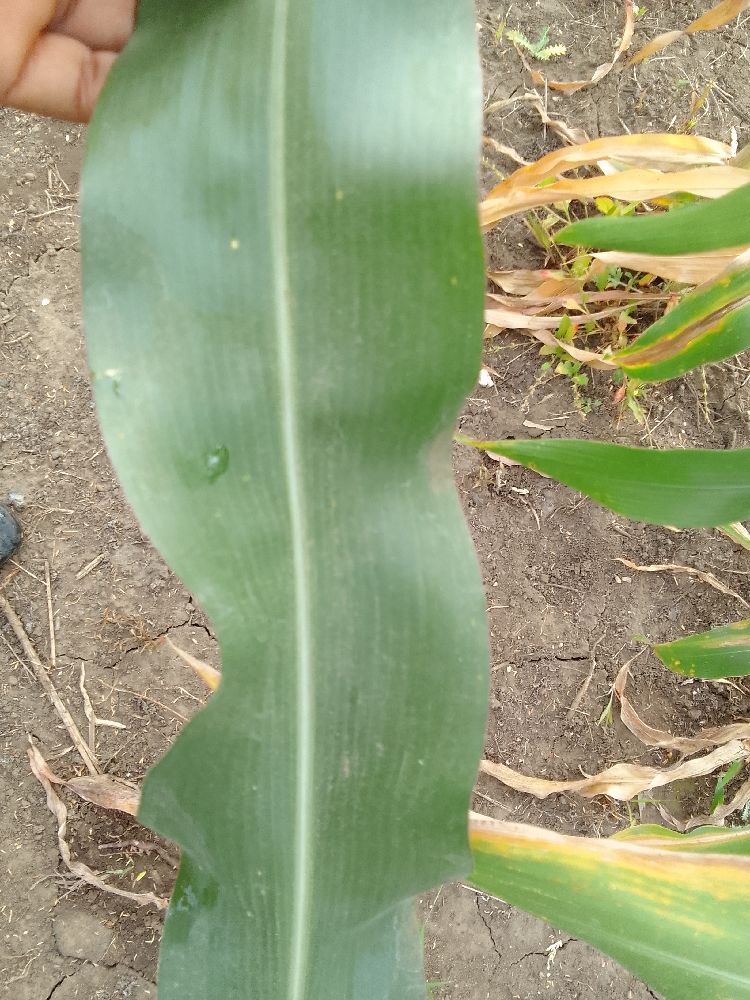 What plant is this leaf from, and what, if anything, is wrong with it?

maize, healthy
